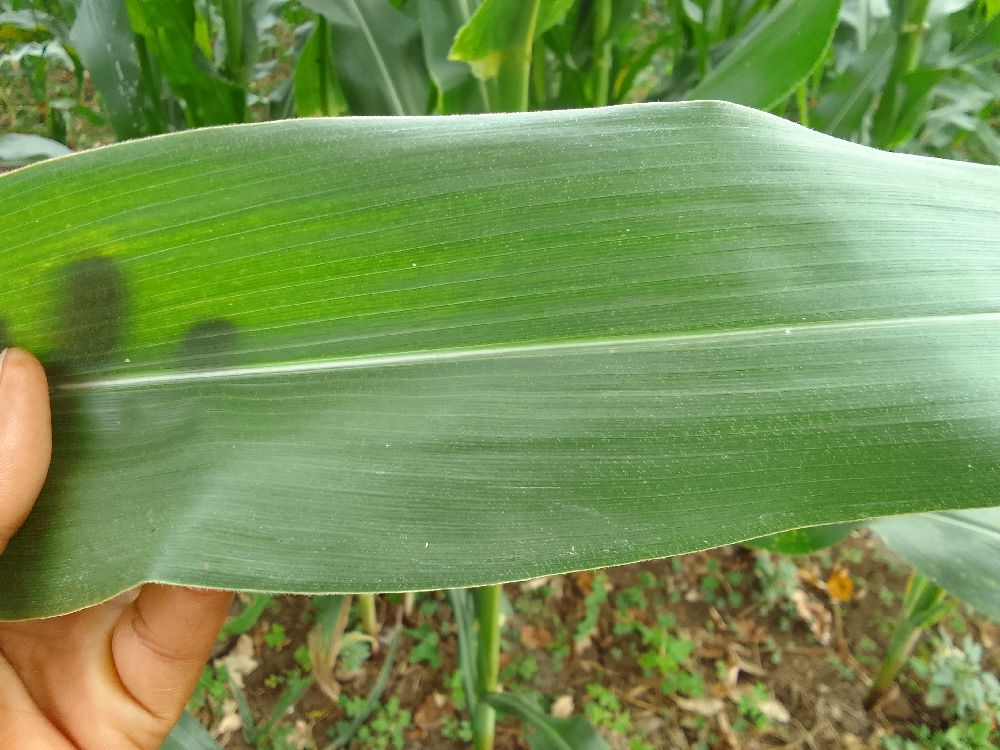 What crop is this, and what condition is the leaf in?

maize, healthy
